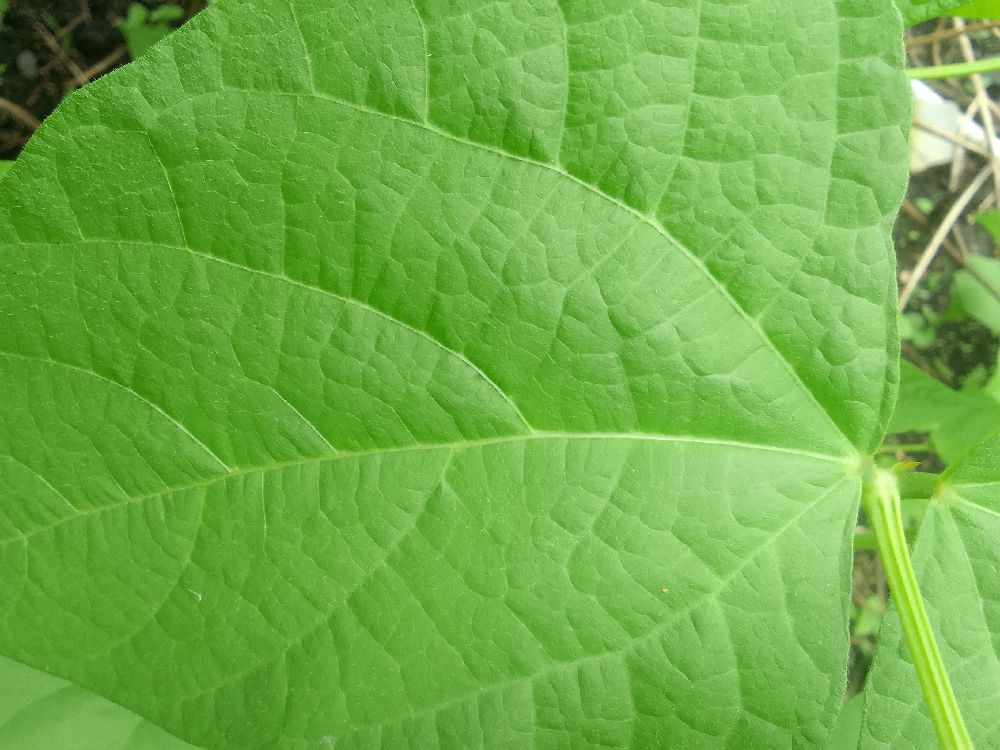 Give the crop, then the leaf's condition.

common bean, healthy
